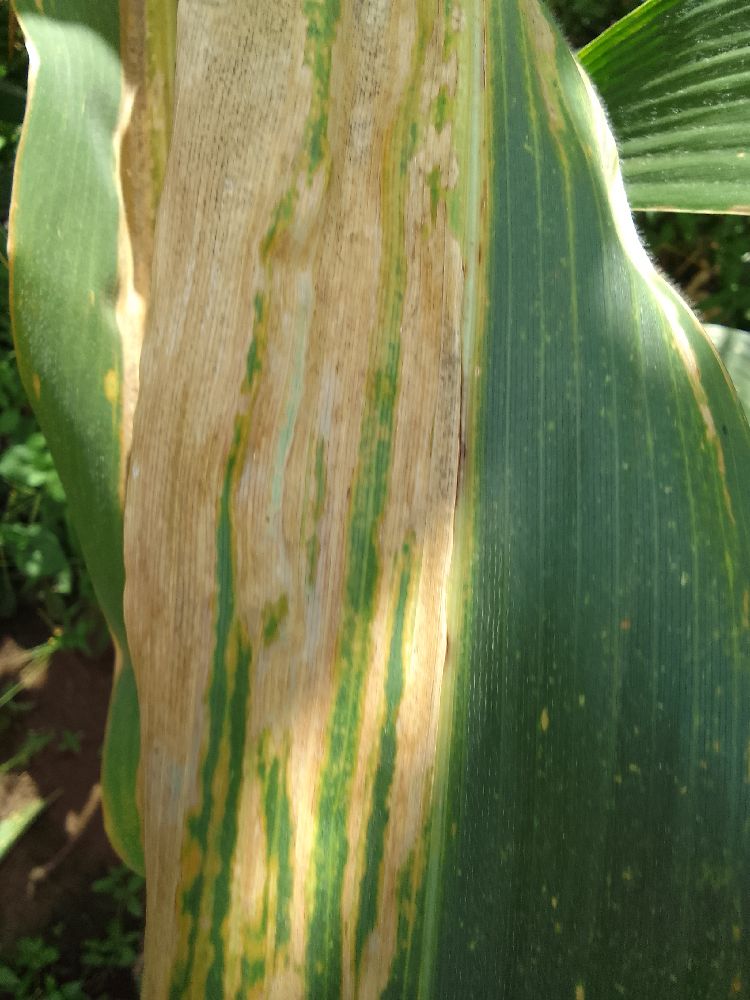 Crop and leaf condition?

maize, maize lethal necrosis
